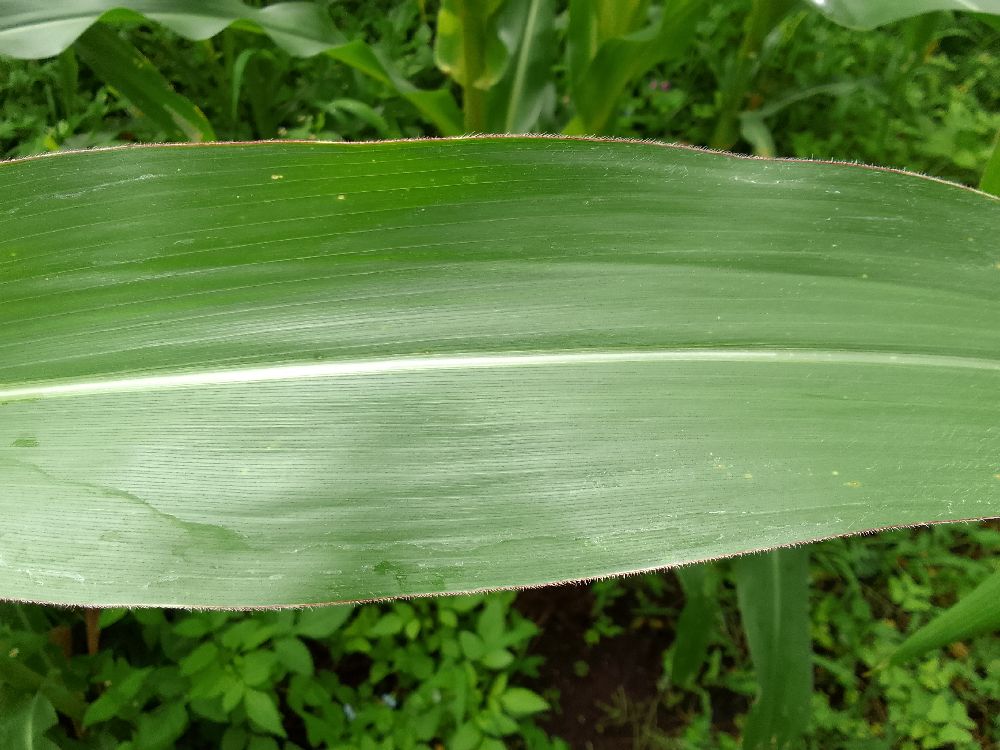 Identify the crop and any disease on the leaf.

maize, healthy
